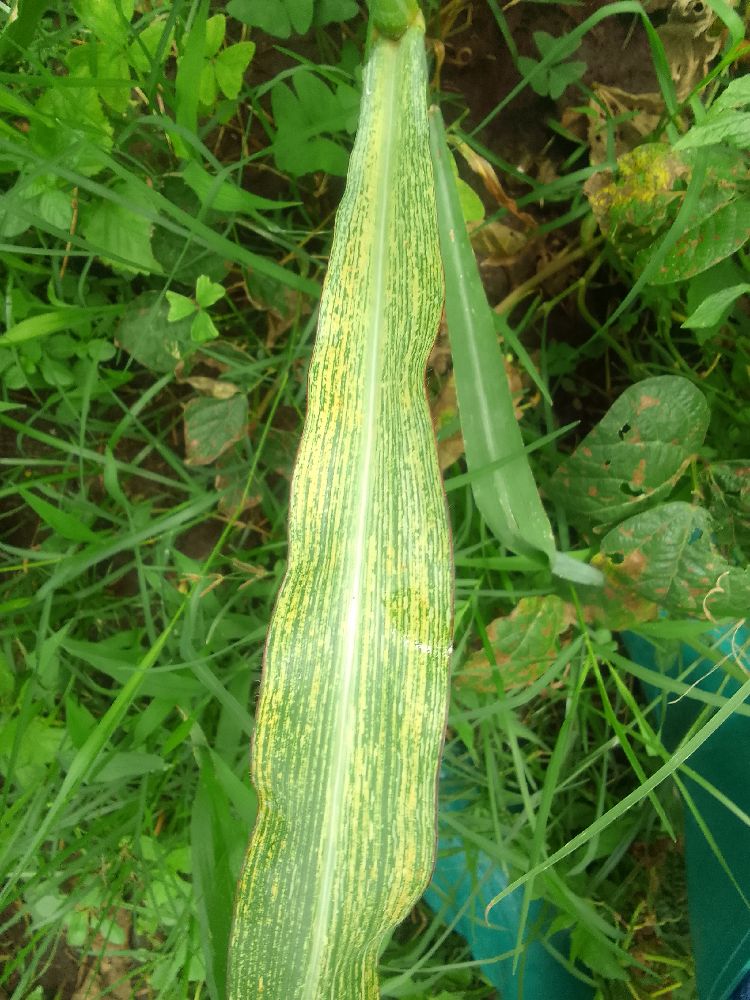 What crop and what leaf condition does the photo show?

maize, maize streak virus
